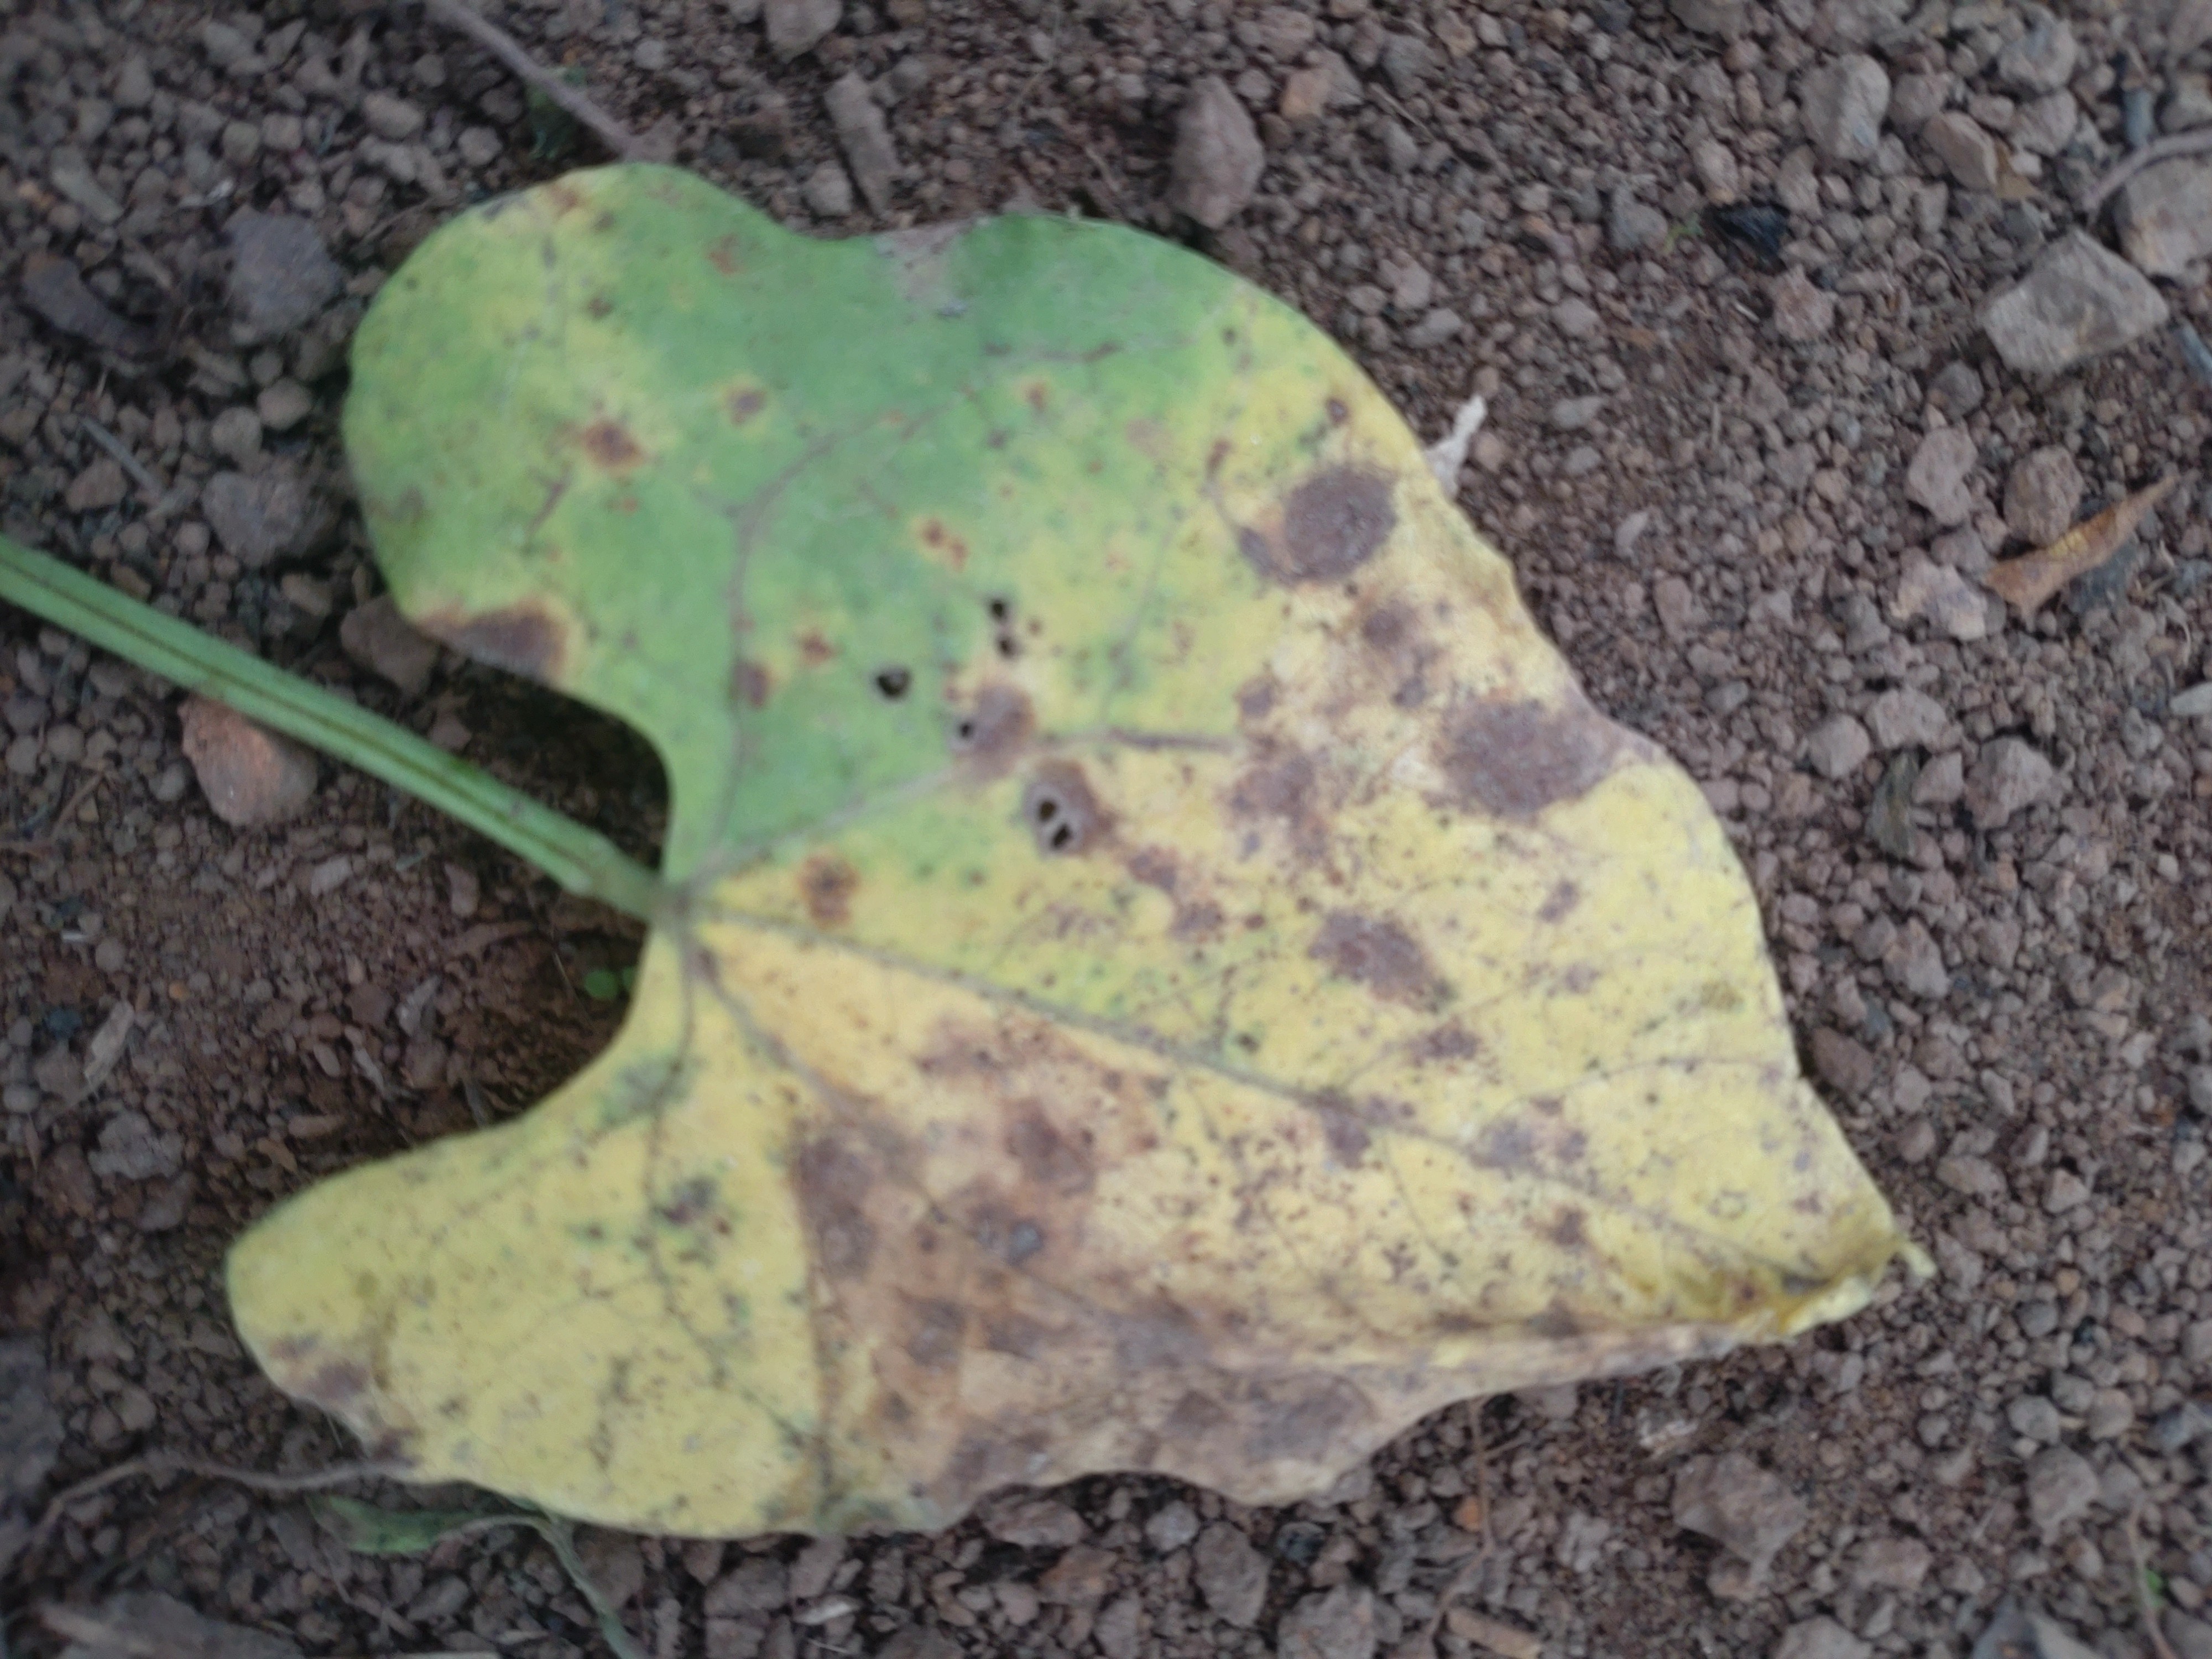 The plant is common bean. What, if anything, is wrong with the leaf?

anthracnose
